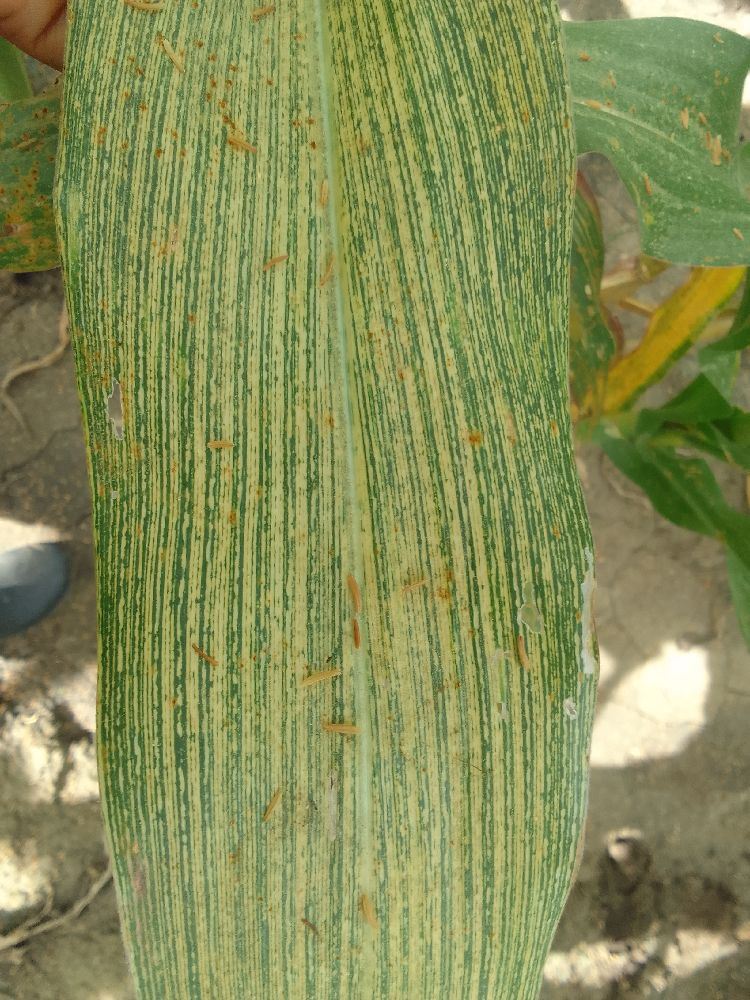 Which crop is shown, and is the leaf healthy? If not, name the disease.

maize, maize streak virus
